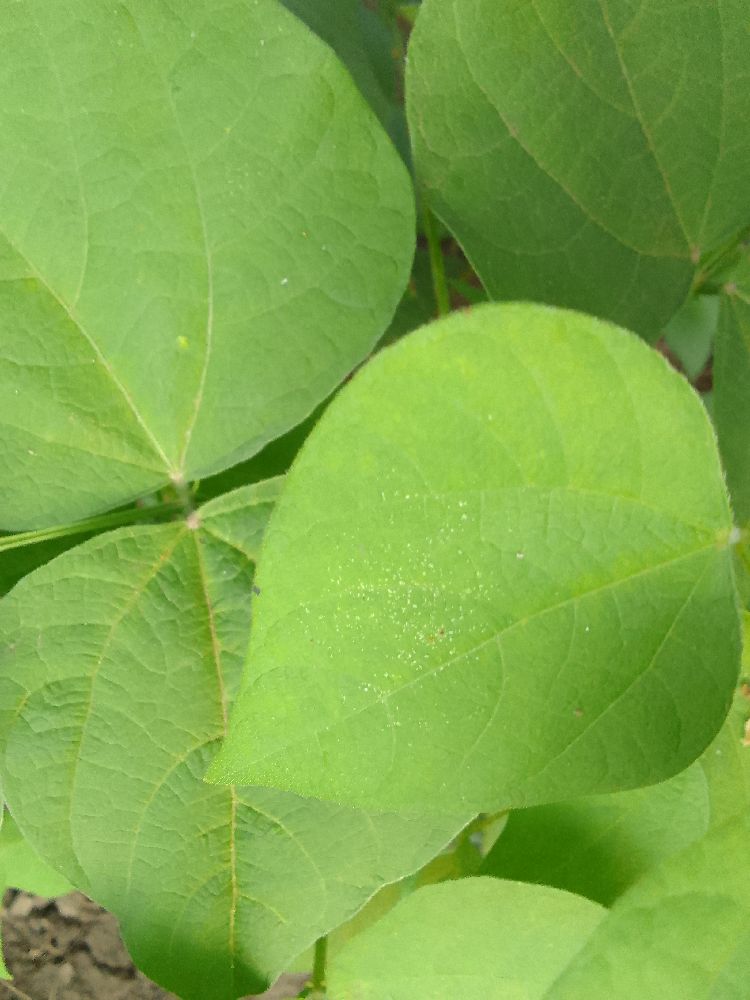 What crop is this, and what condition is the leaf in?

common bean, healthy
